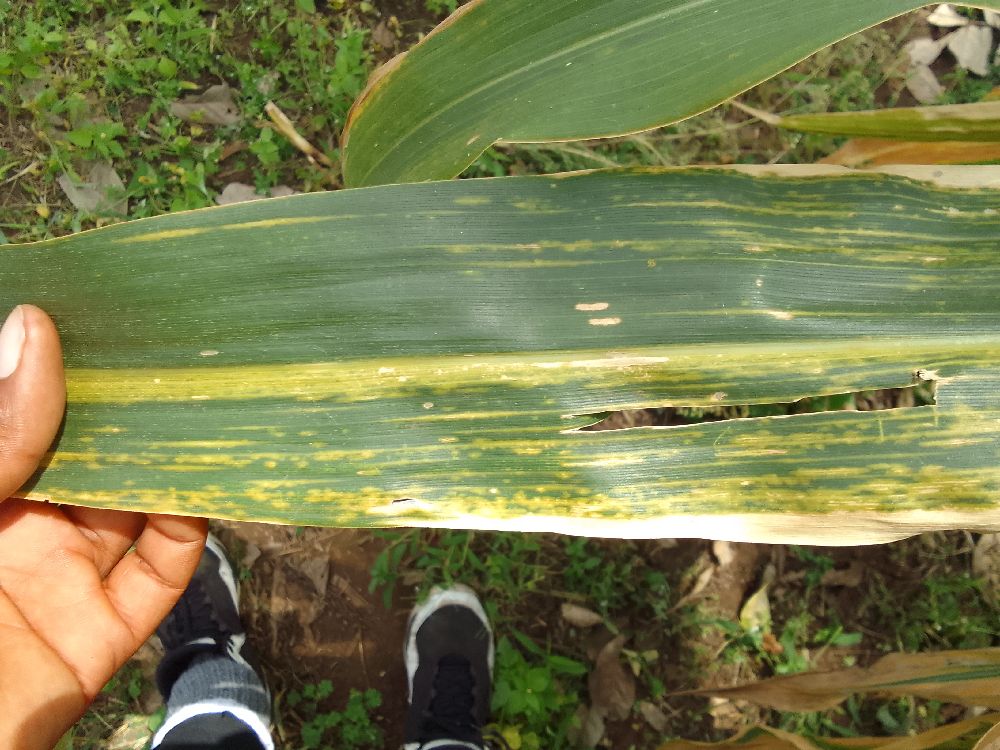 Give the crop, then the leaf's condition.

maize, maize lethal necrosis
